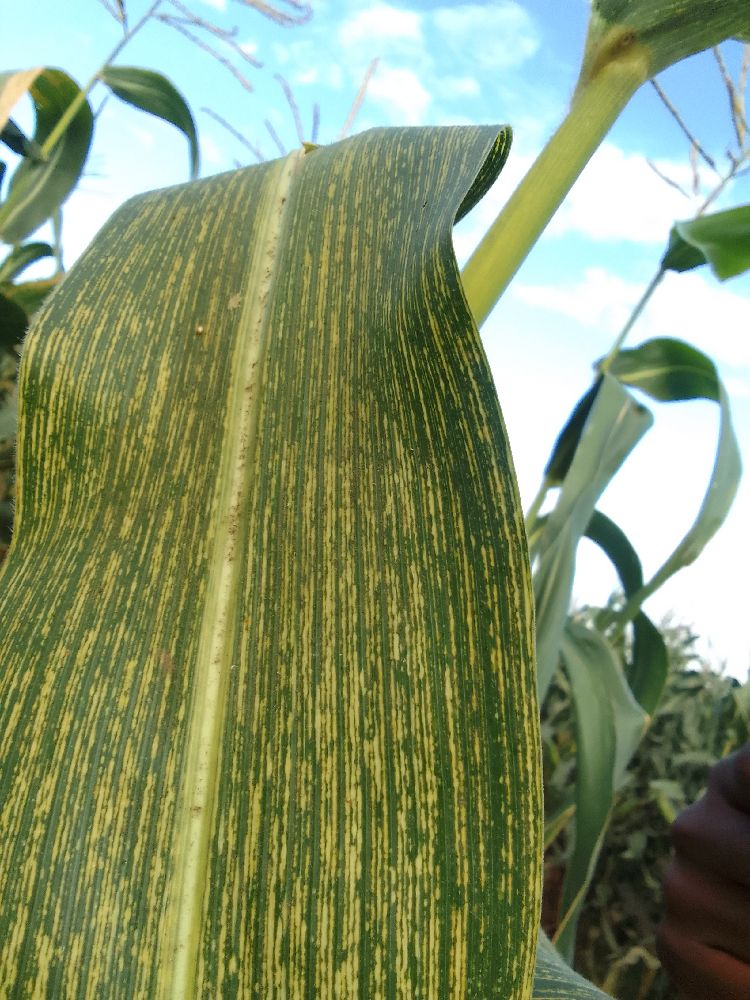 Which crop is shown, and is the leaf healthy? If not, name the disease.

maize, maize streak virus
